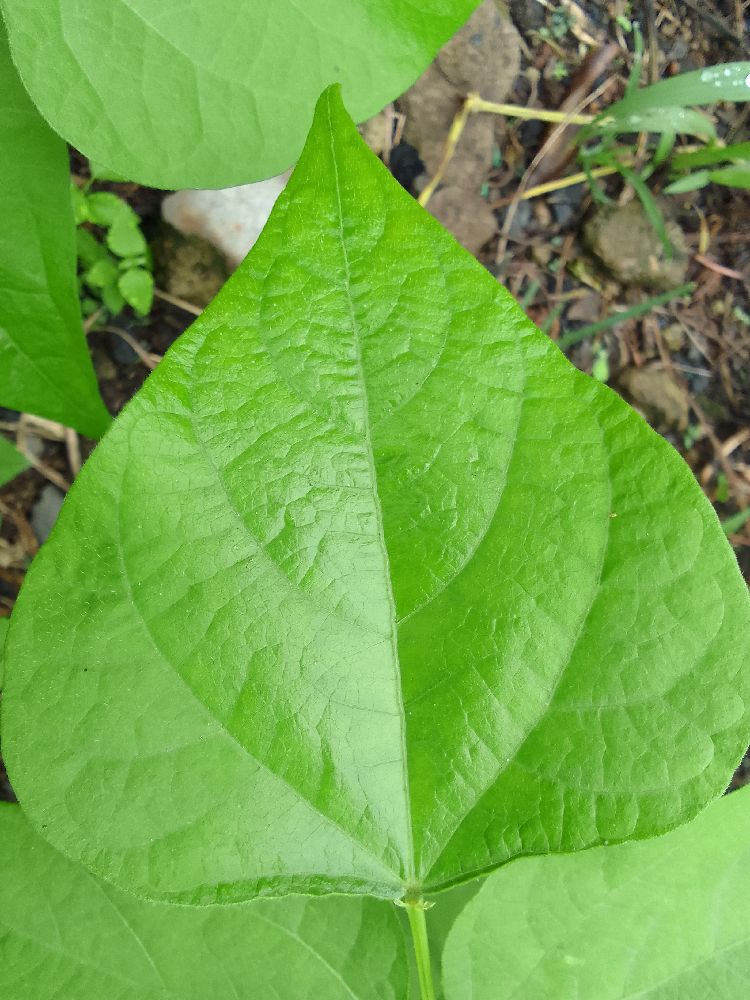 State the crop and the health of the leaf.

common bean, healthy
